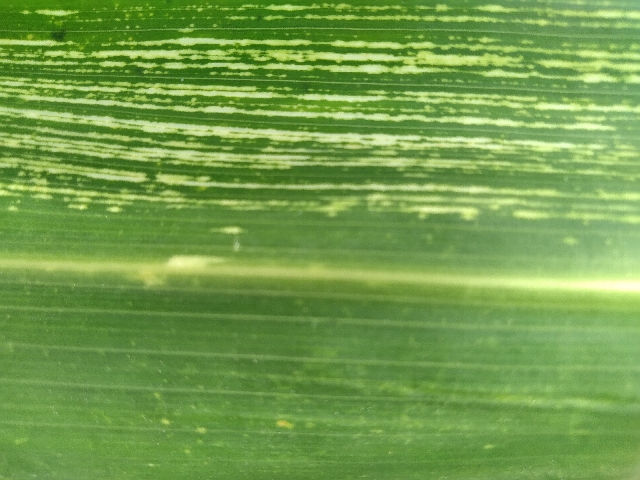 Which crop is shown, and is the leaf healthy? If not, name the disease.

maize, maize streak virus
